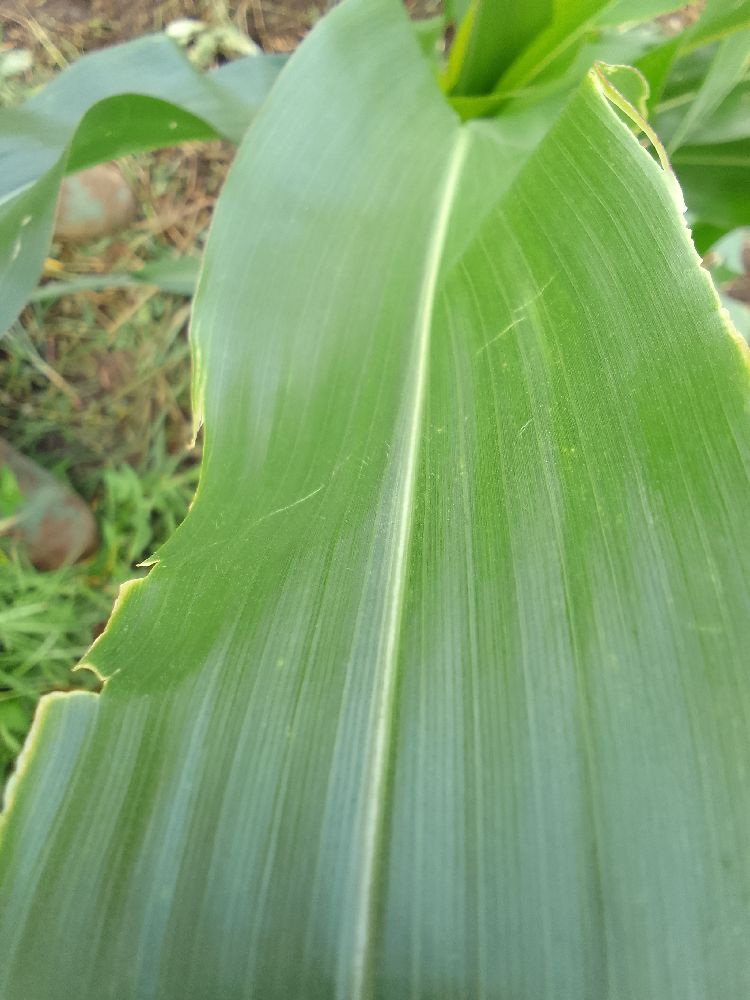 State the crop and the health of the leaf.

maize, maize lethal necrosis
